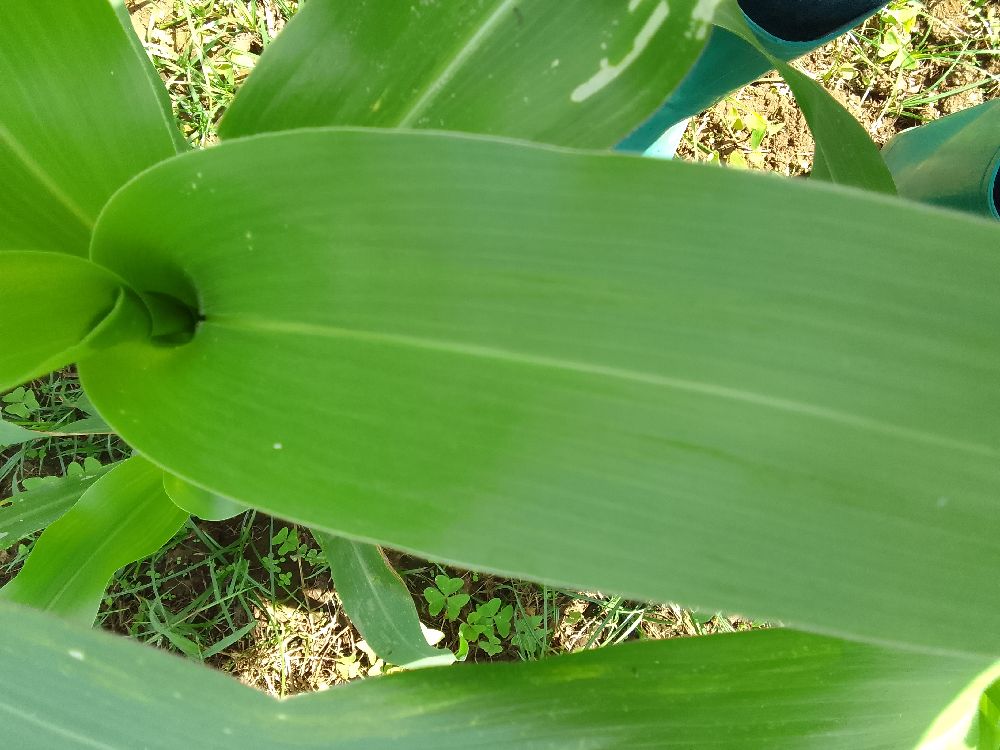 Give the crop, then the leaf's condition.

maize, healthy
